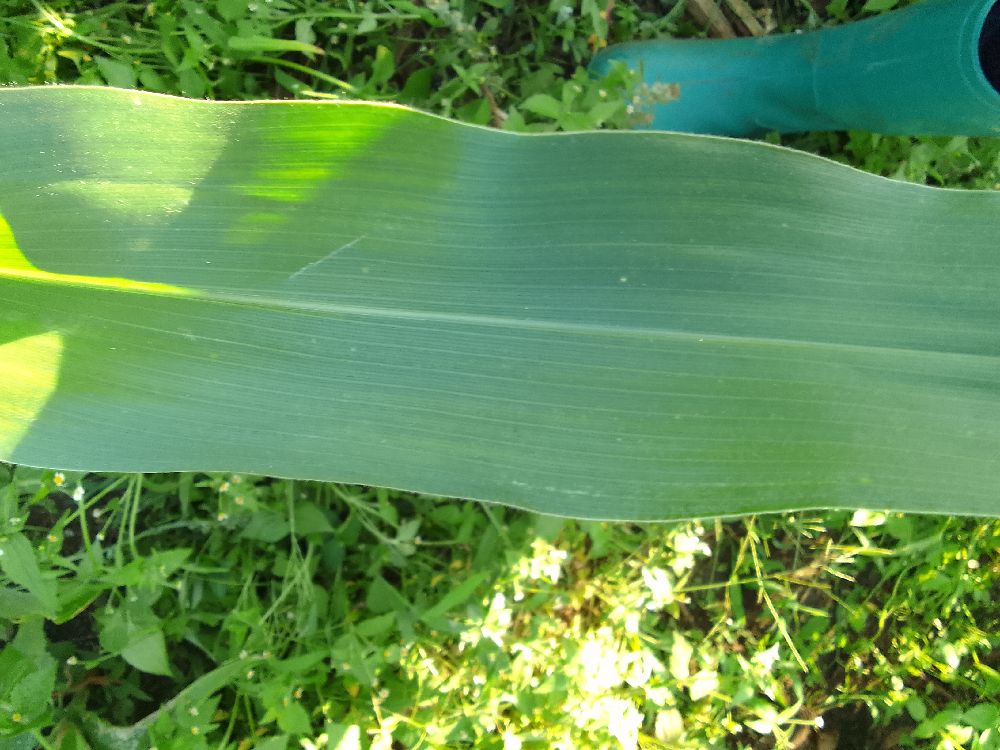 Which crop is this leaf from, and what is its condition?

maize, healthy
